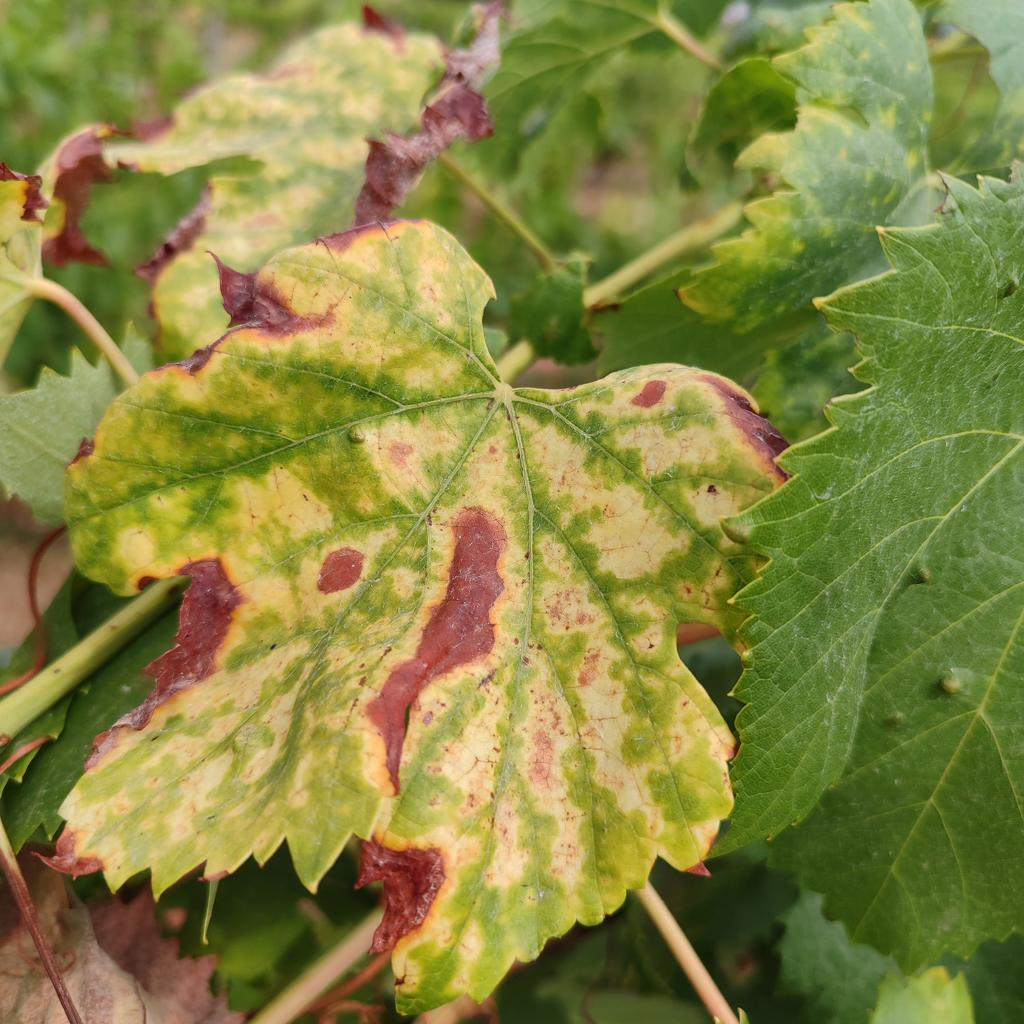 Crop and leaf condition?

grapevine, esca complex
